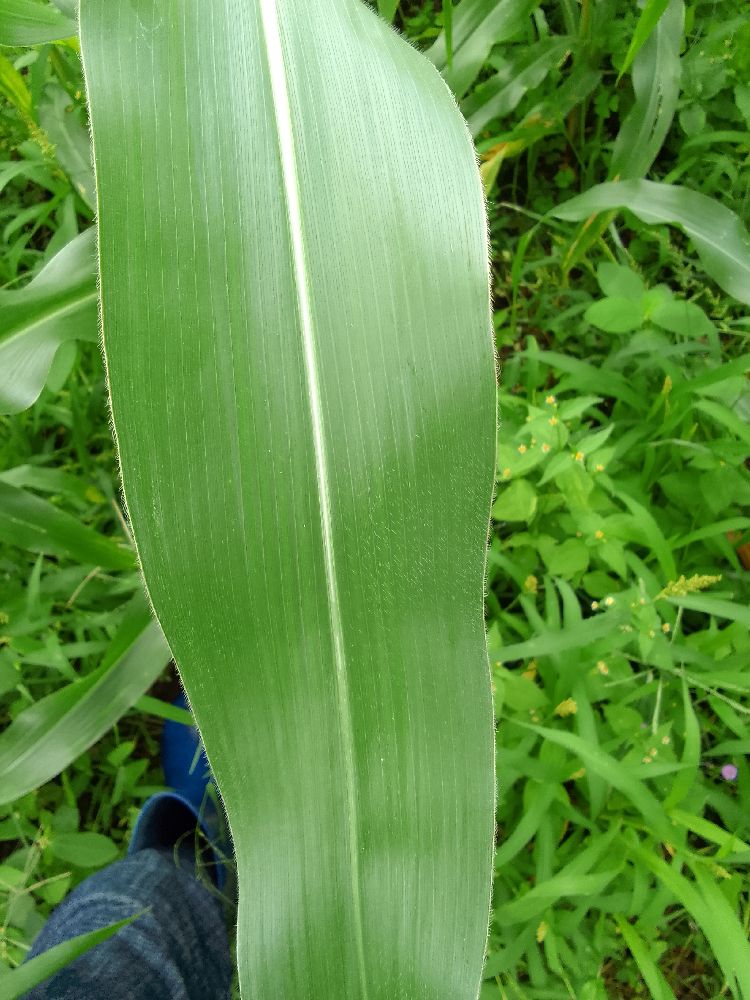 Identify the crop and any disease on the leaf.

maize, healthy
